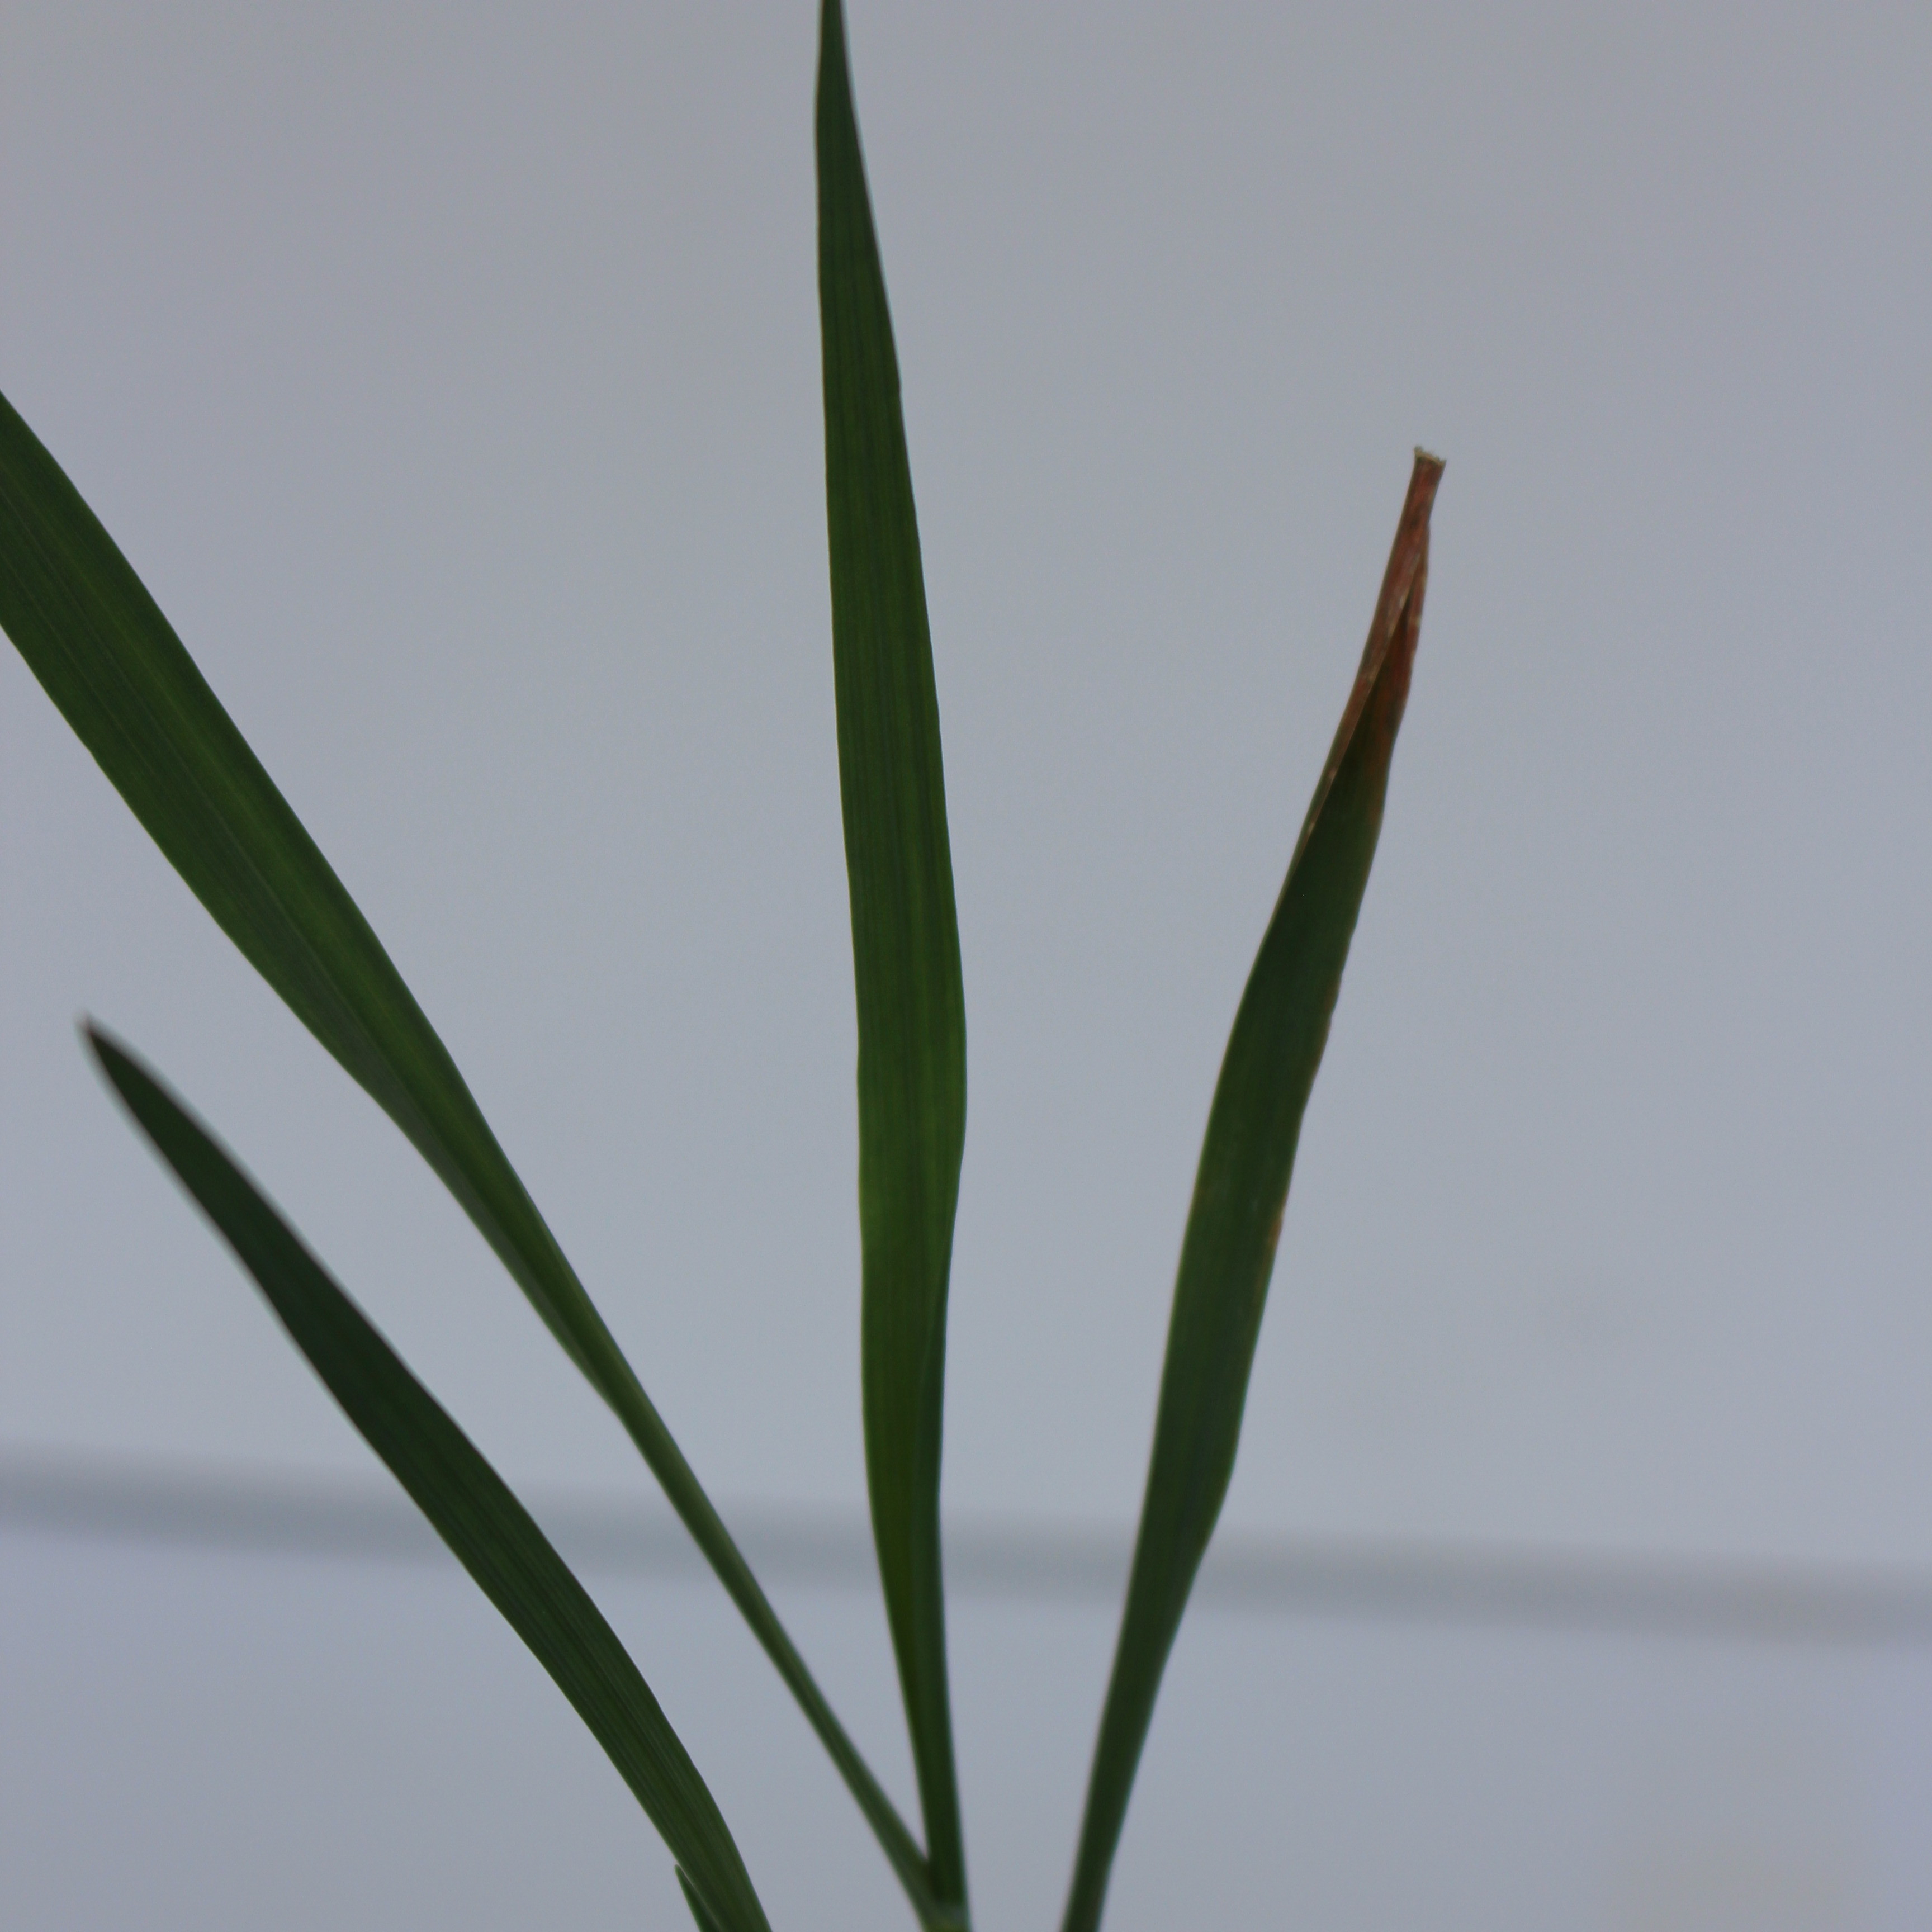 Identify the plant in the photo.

Avena sterilis
